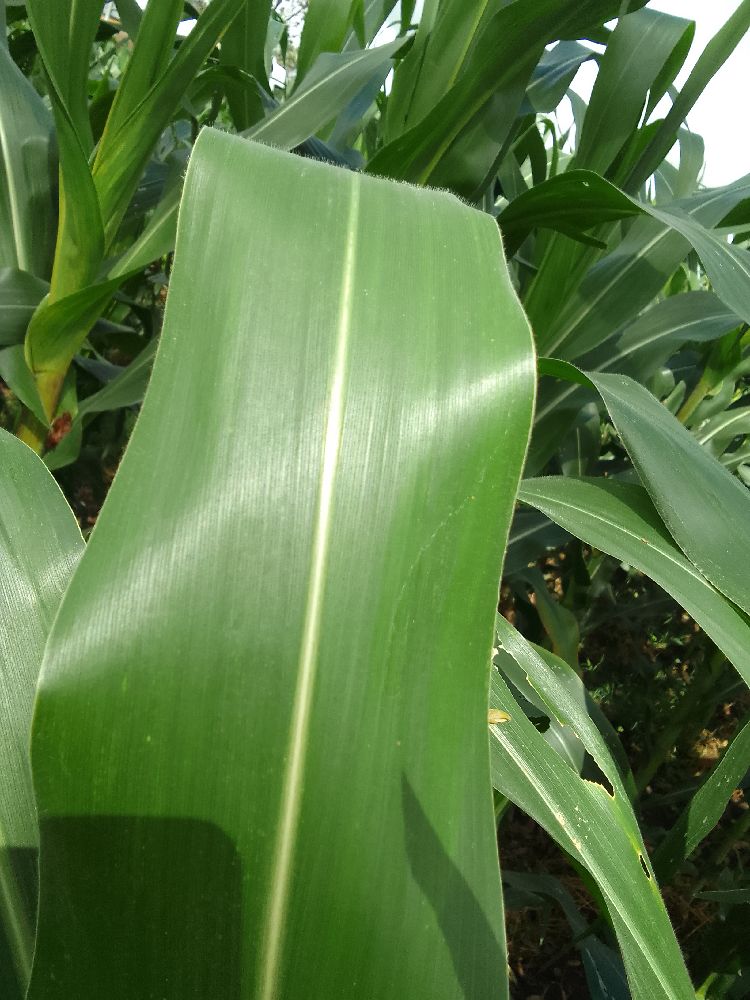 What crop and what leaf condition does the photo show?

maize, healthy
